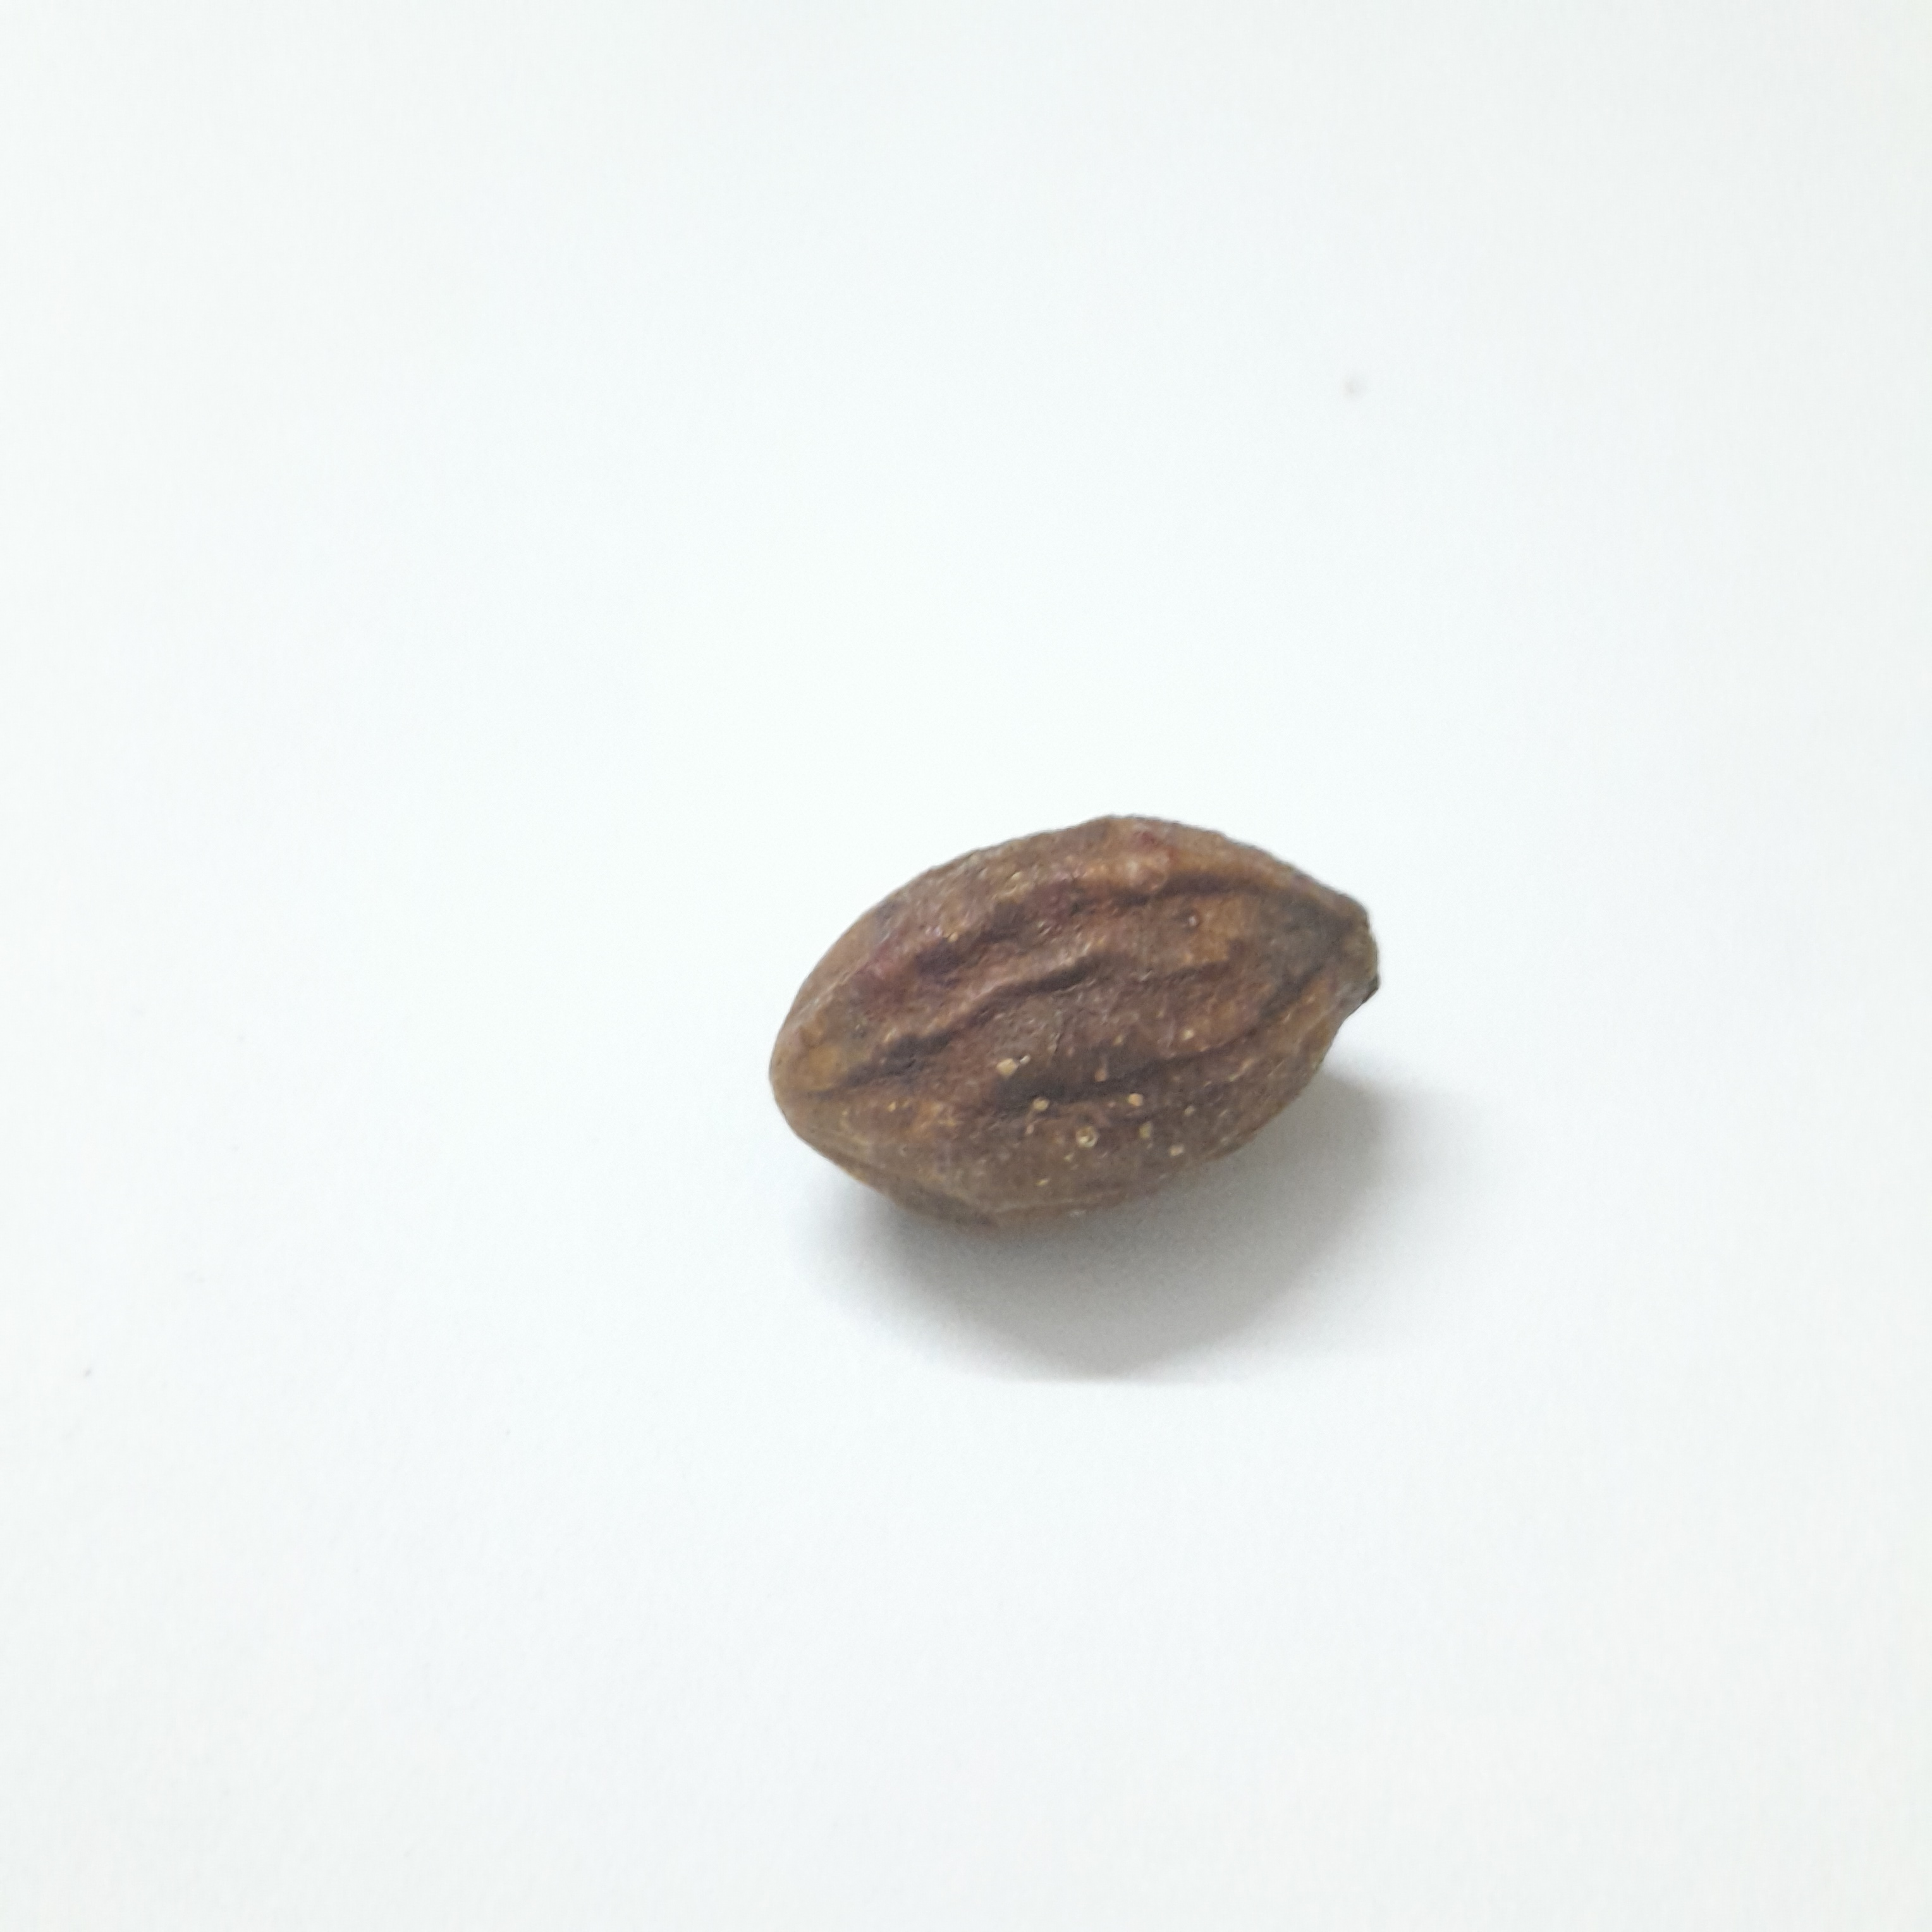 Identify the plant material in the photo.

hirdaa
